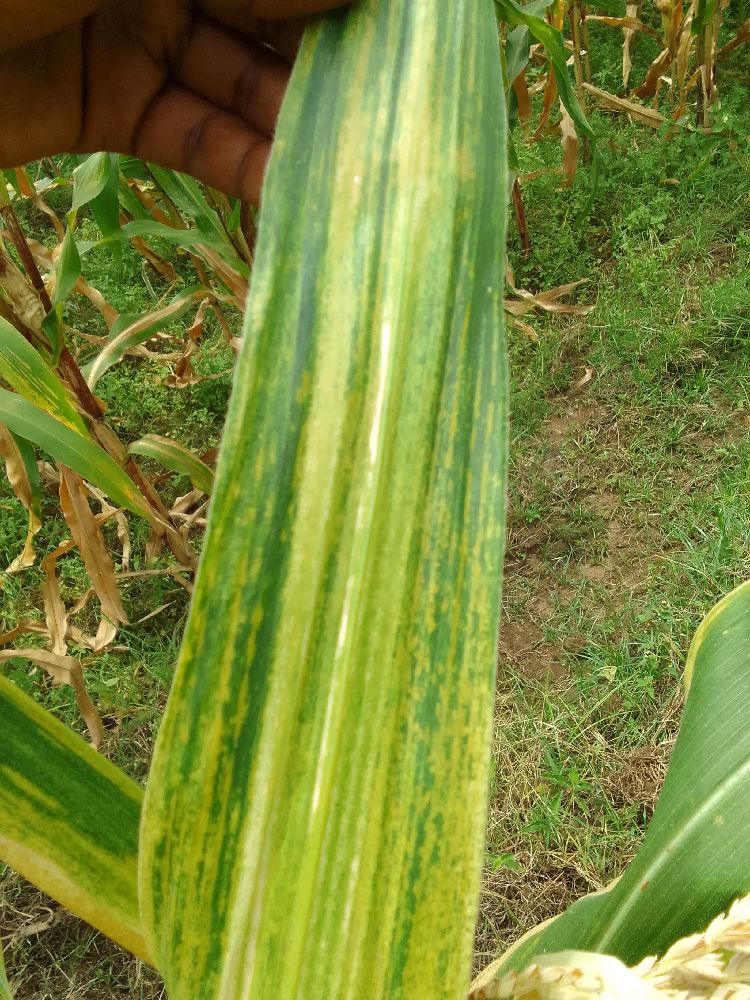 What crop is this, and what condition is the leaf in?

maize, maize lethal necrosis
